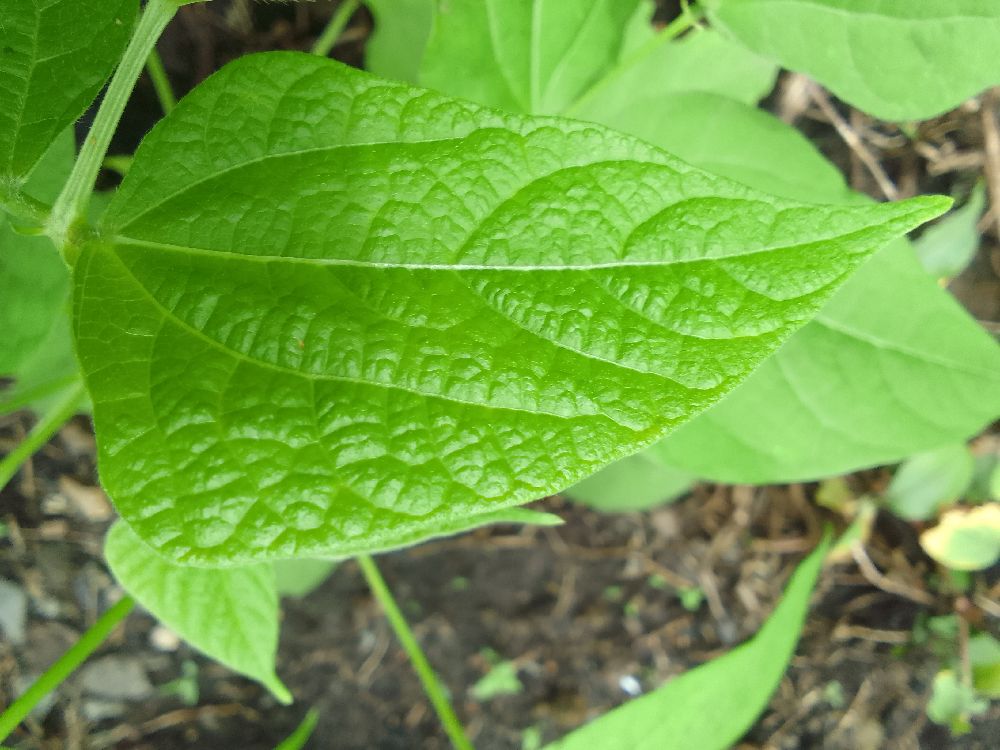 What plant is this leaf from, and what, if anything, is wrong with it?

common bean, healthy
